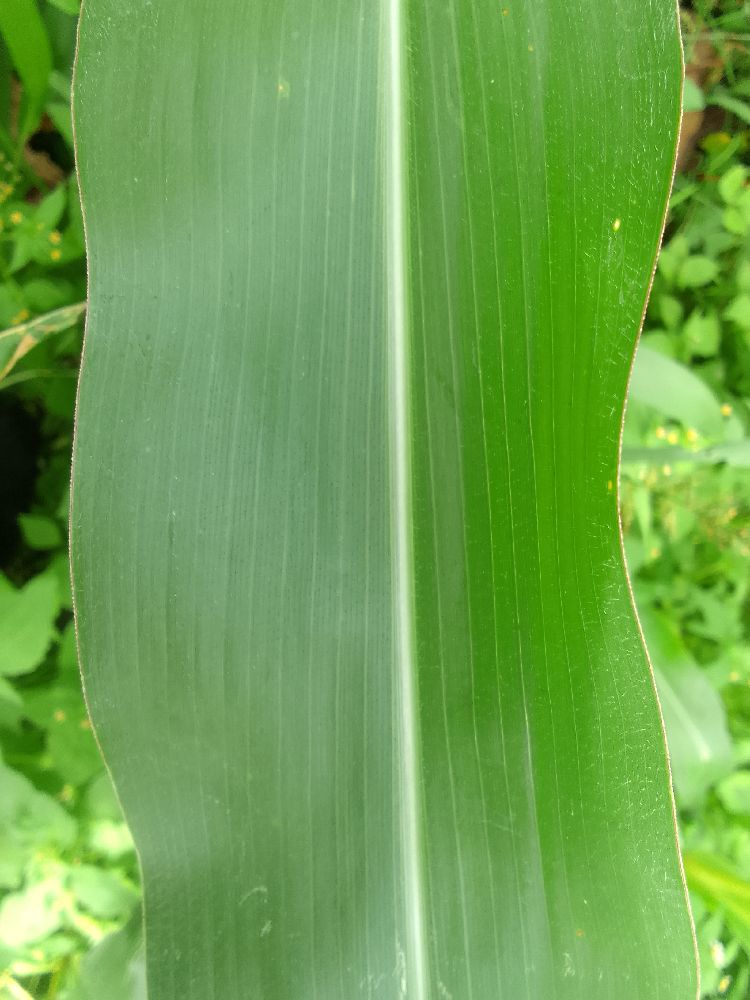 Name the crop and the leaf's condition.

maize, healthy
